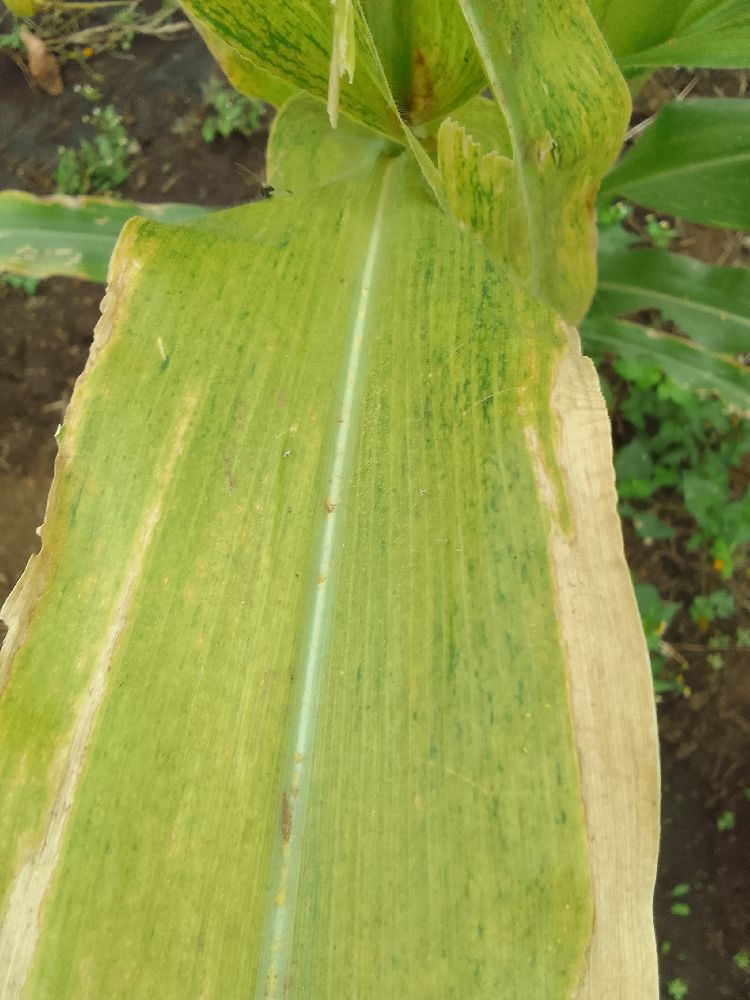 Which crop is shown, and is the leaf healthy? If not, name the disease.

maize, maize lethal necrosis
